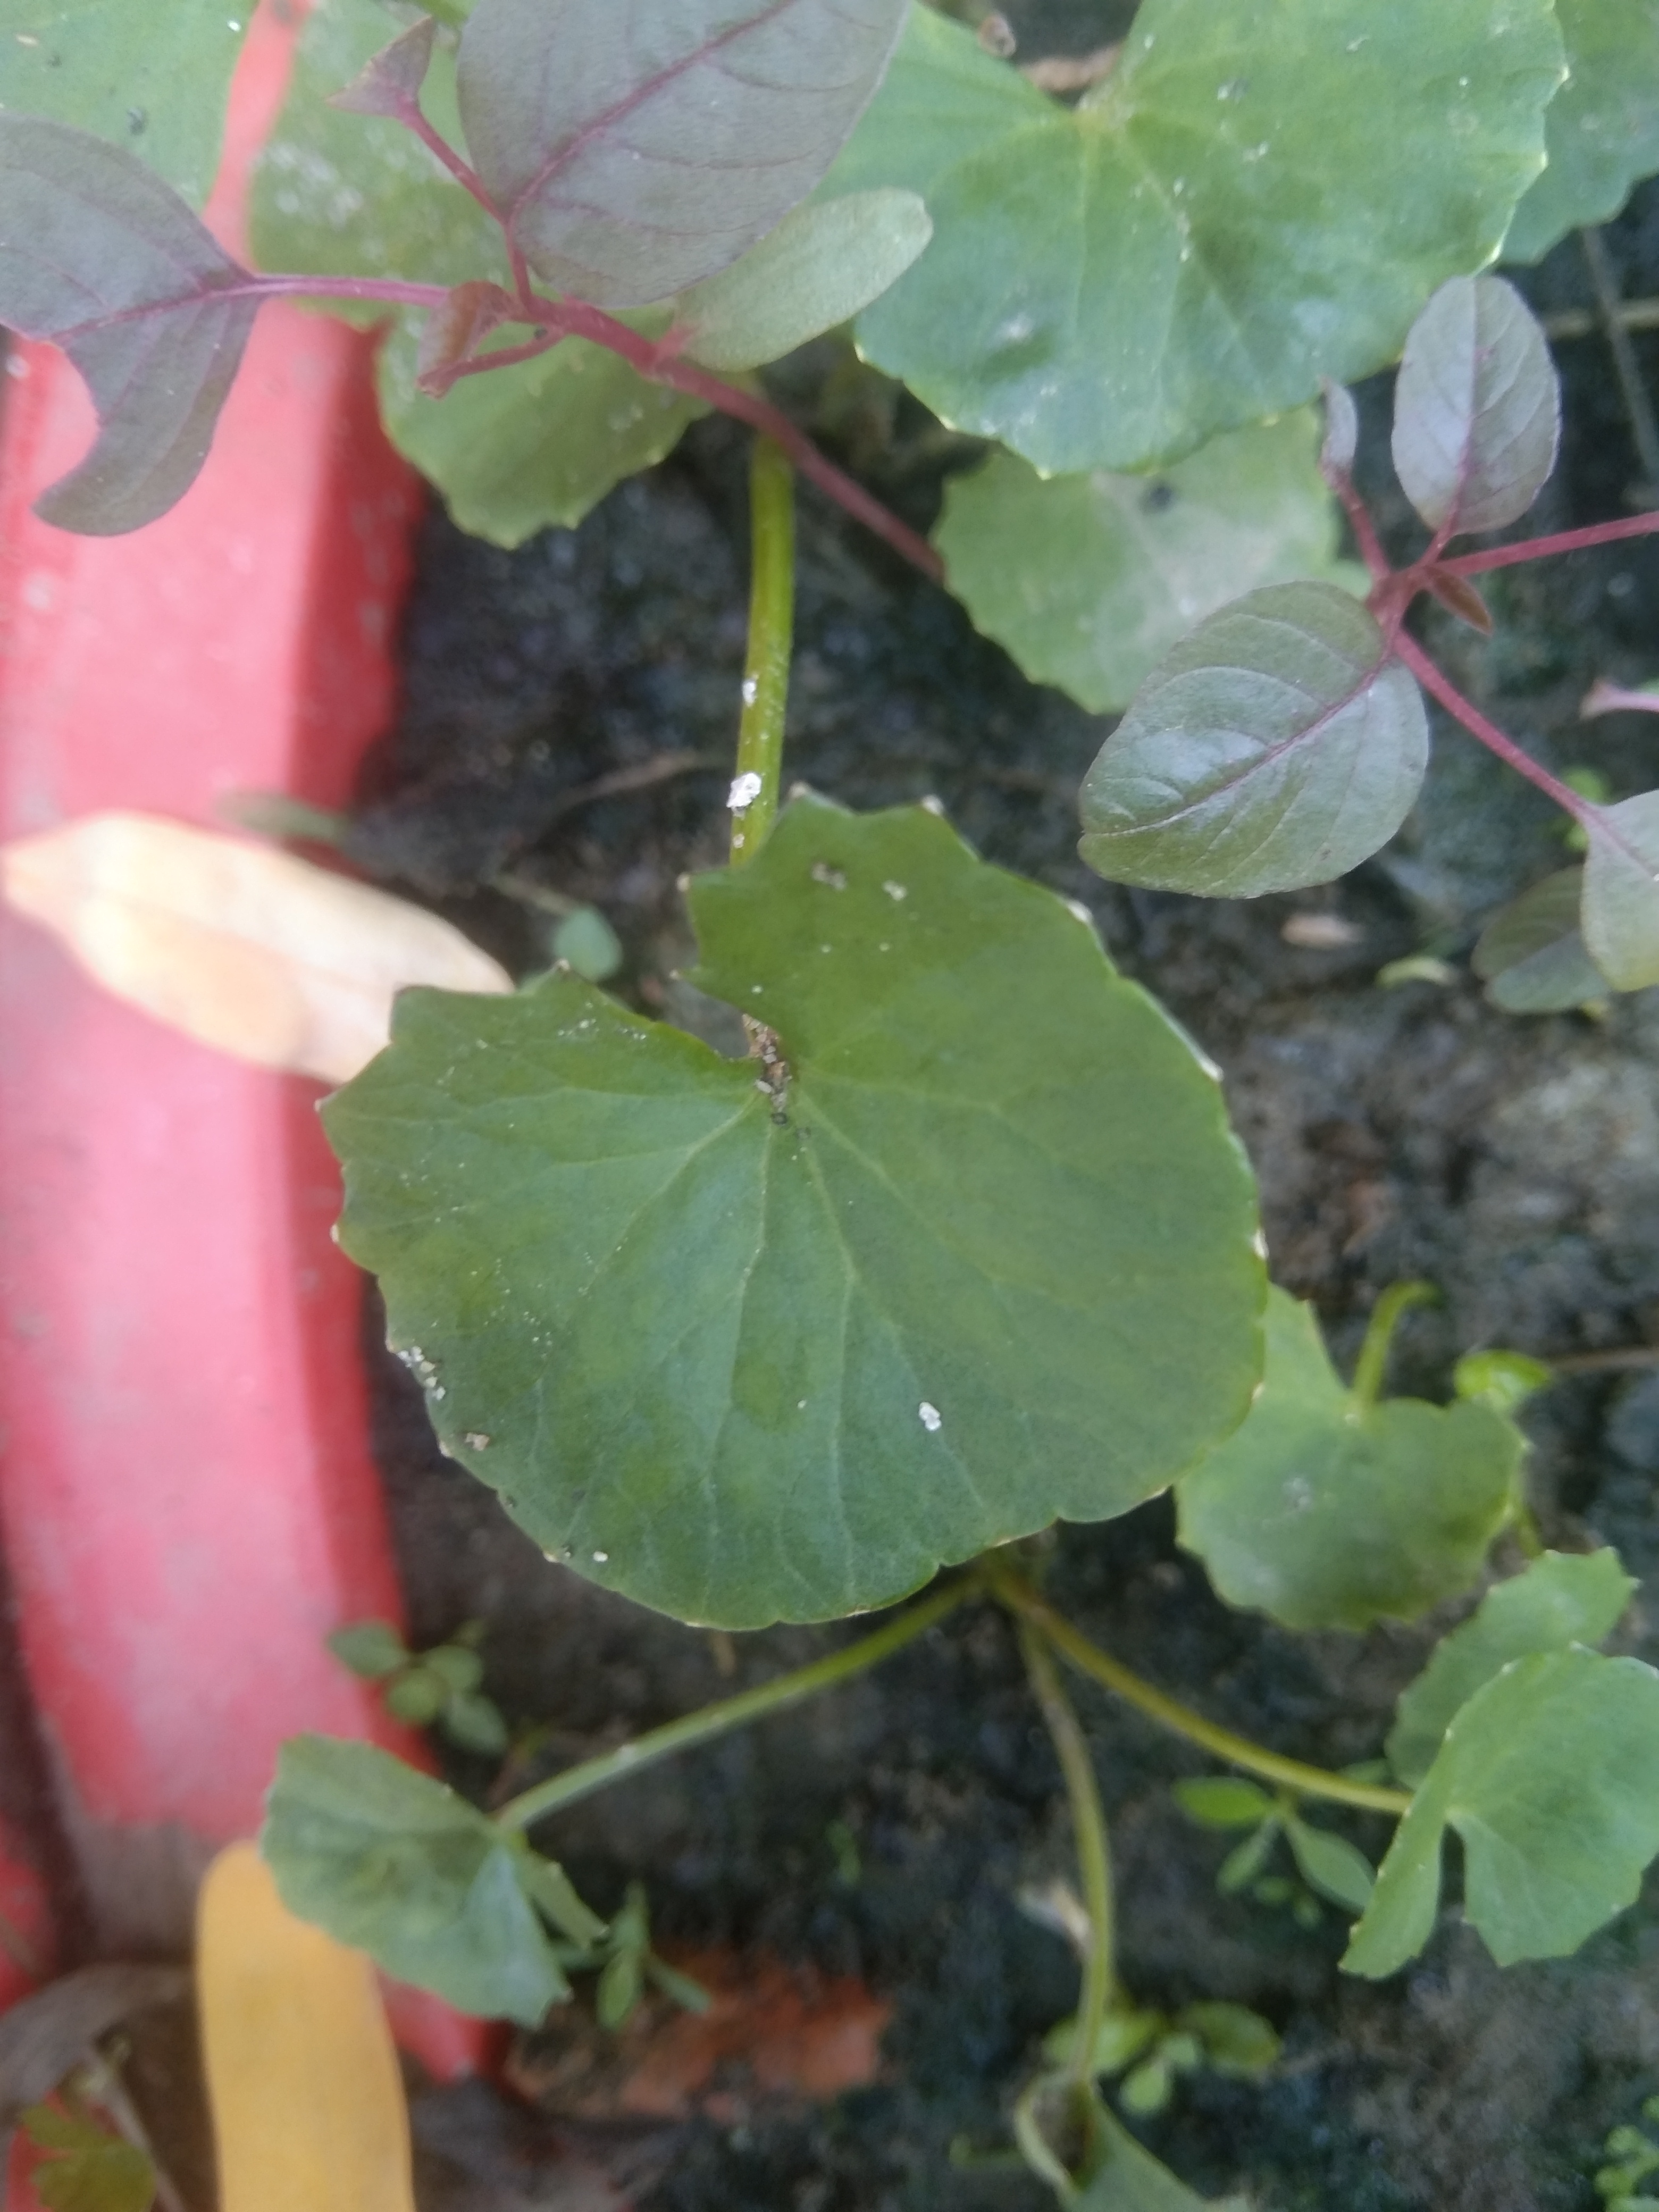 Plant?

thankuni
